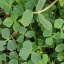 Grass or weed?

unstructured weed
